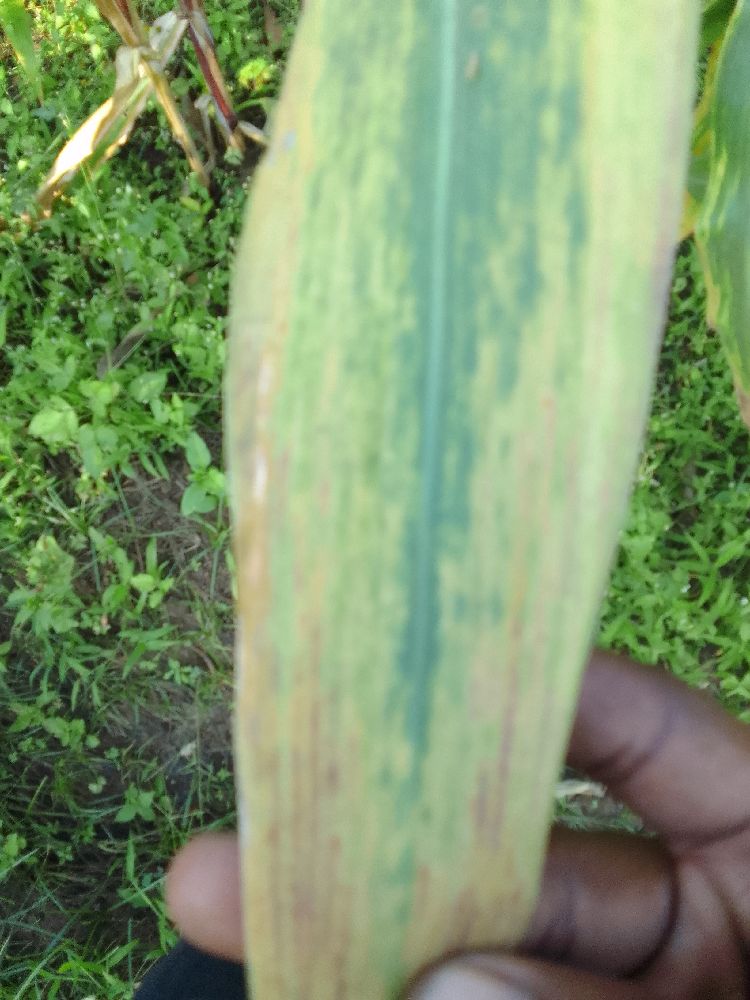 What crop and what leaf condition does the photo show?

maize, maize lethal necrosis
